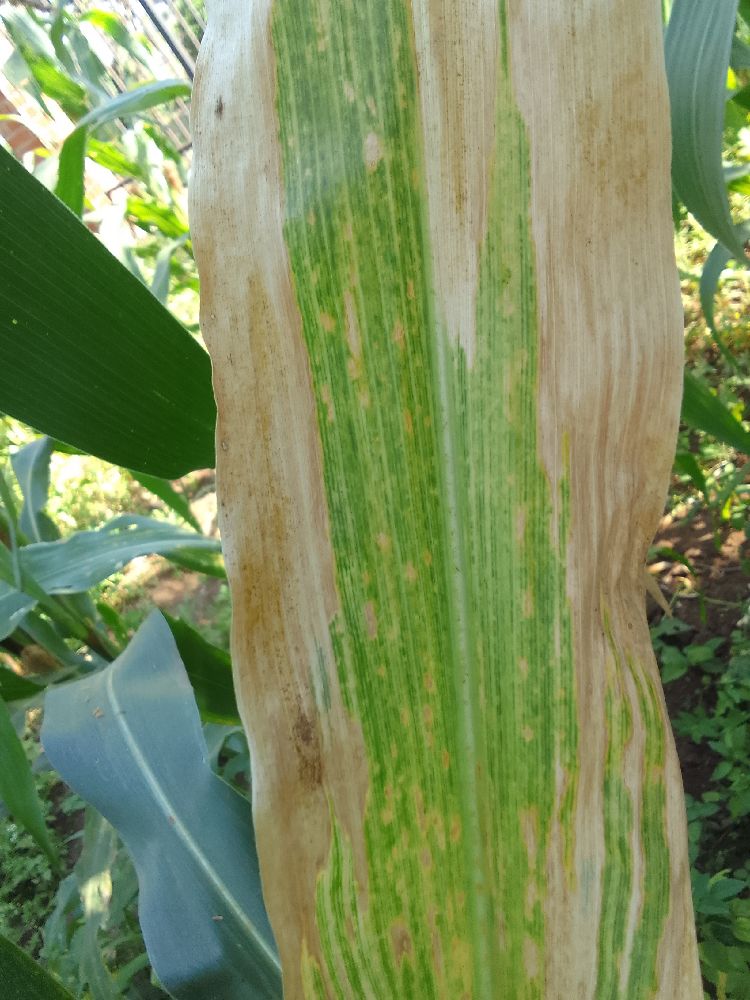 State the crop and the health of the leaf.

maize, maize lethal necrosis
